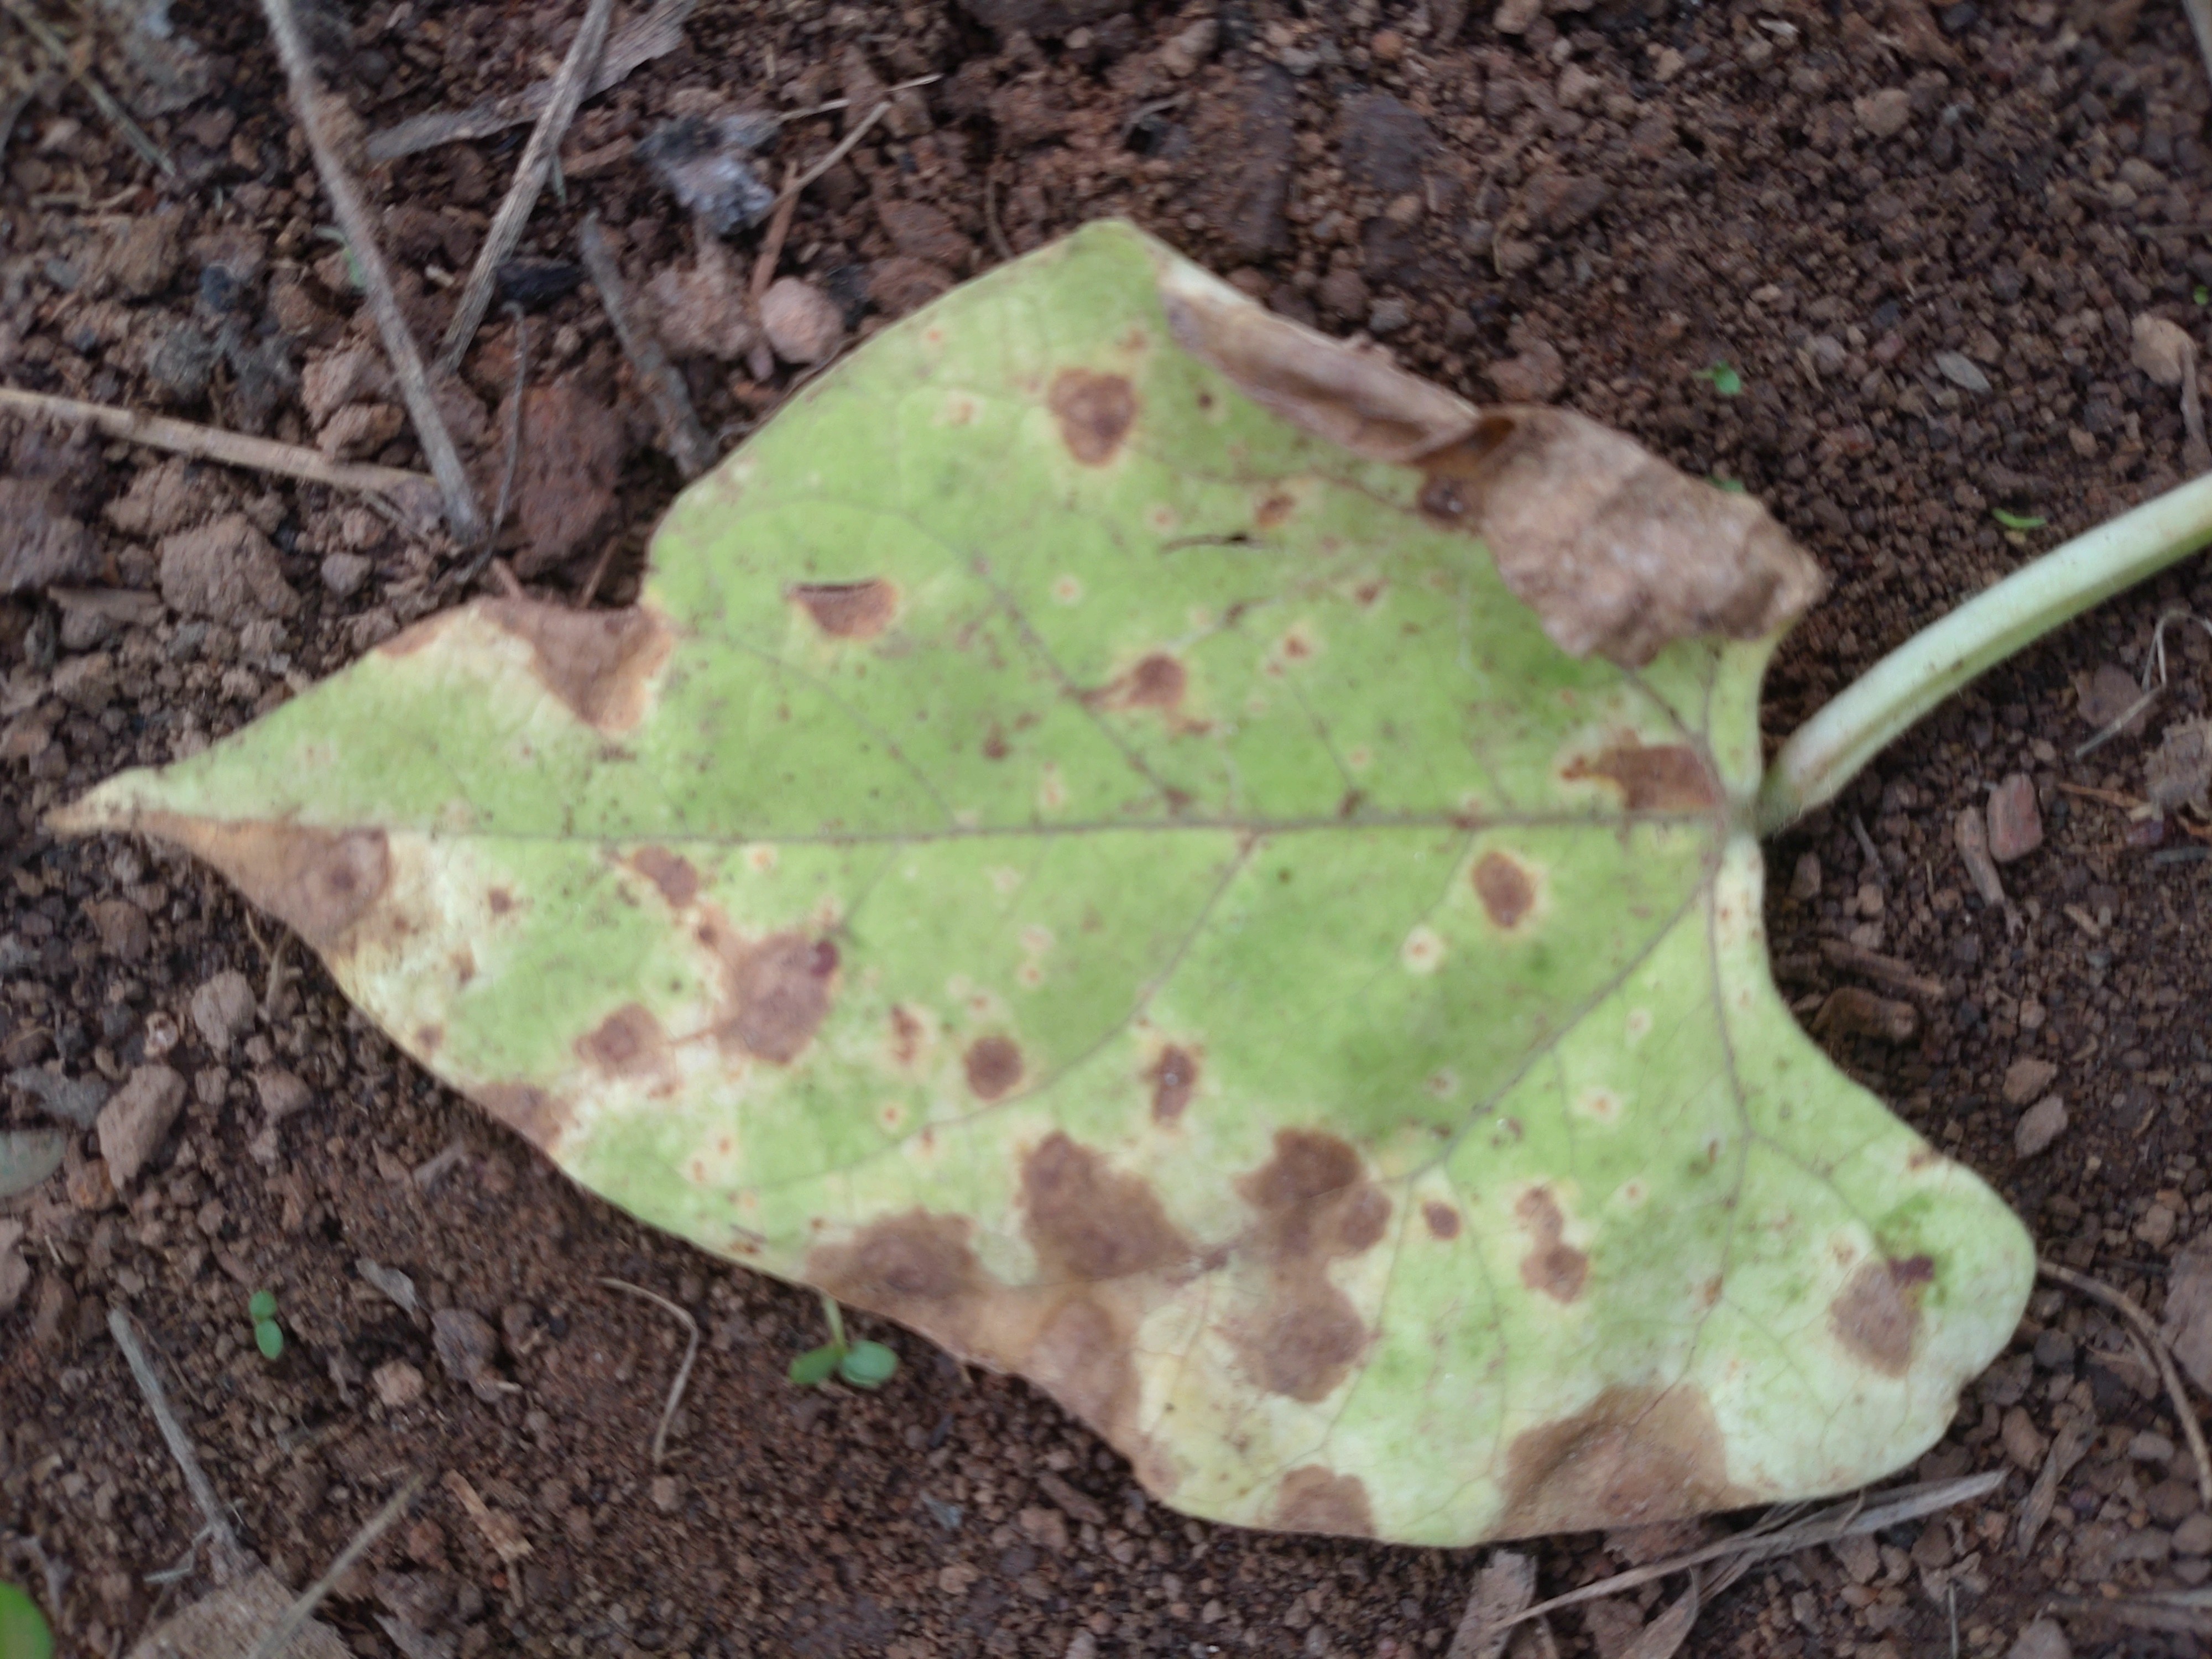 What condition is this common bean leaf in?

anthracnose
